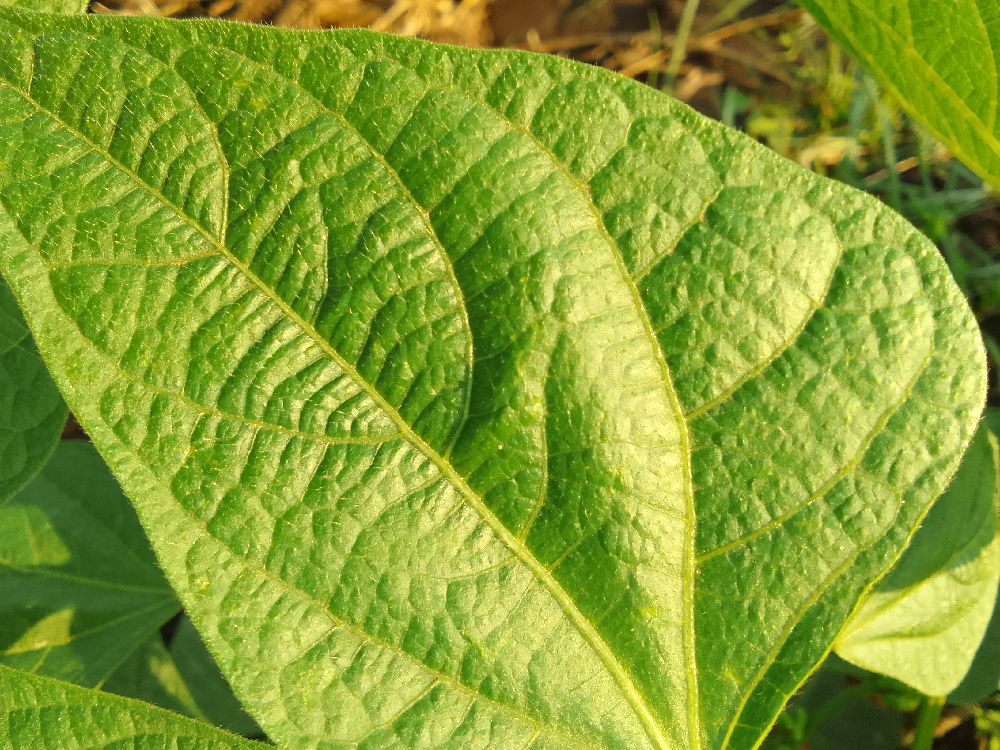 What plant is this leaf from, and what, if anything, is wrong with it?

common bean, healthy
